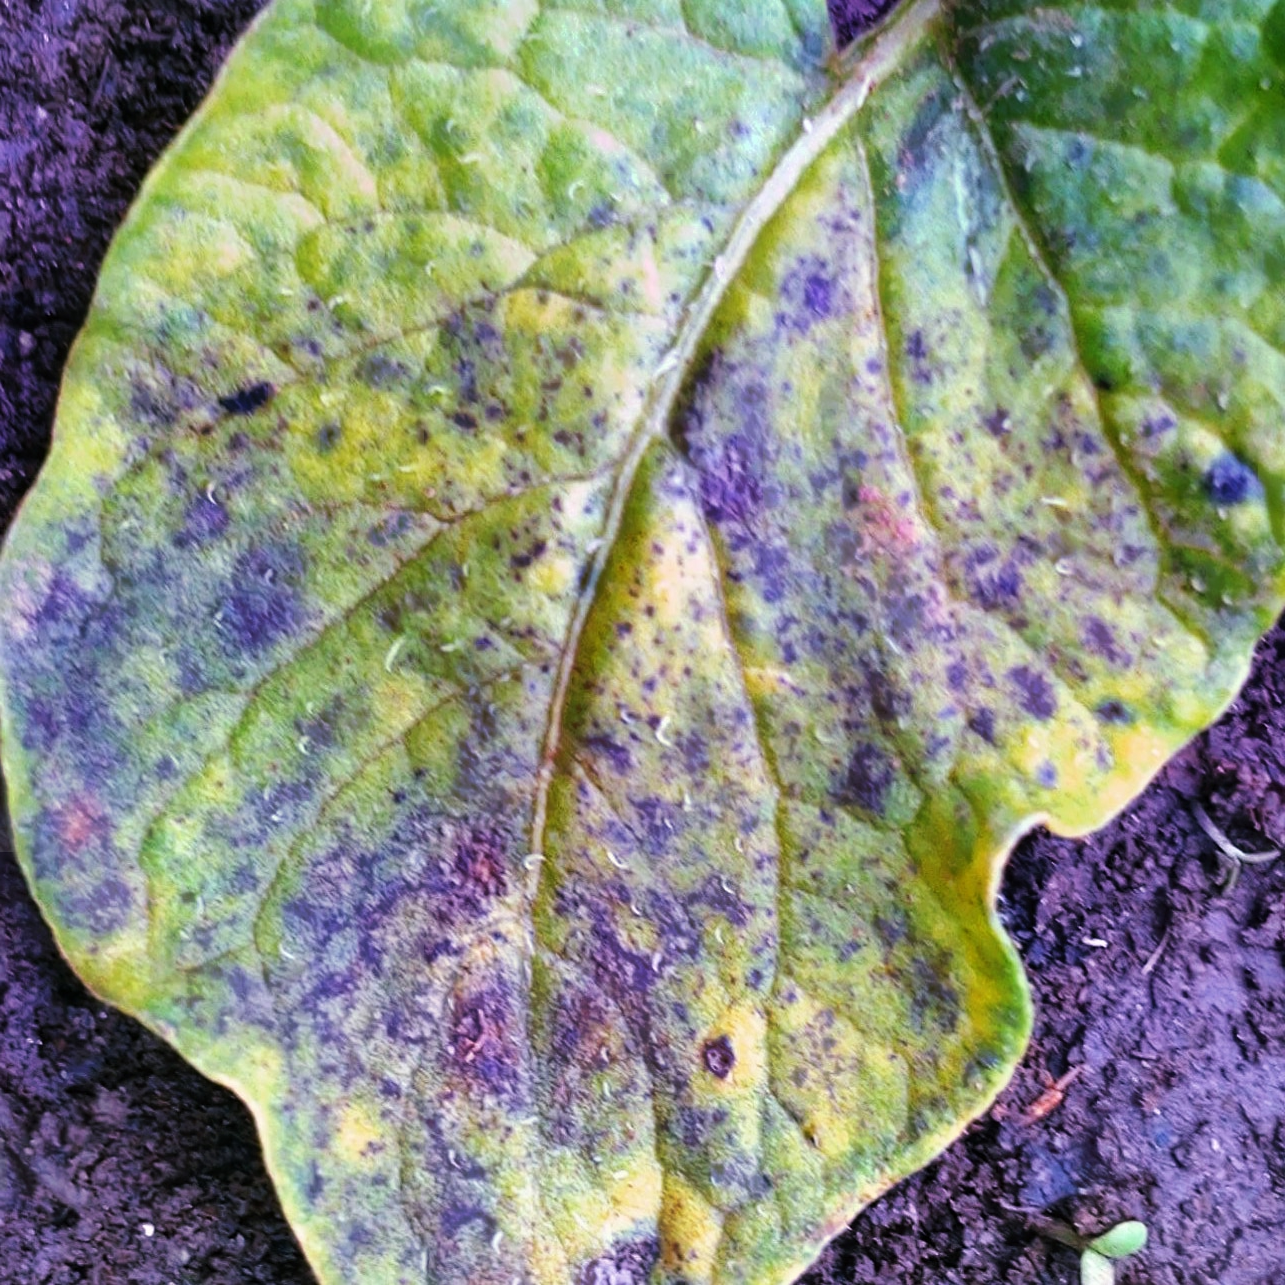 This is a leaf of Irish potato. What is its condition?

late blight
